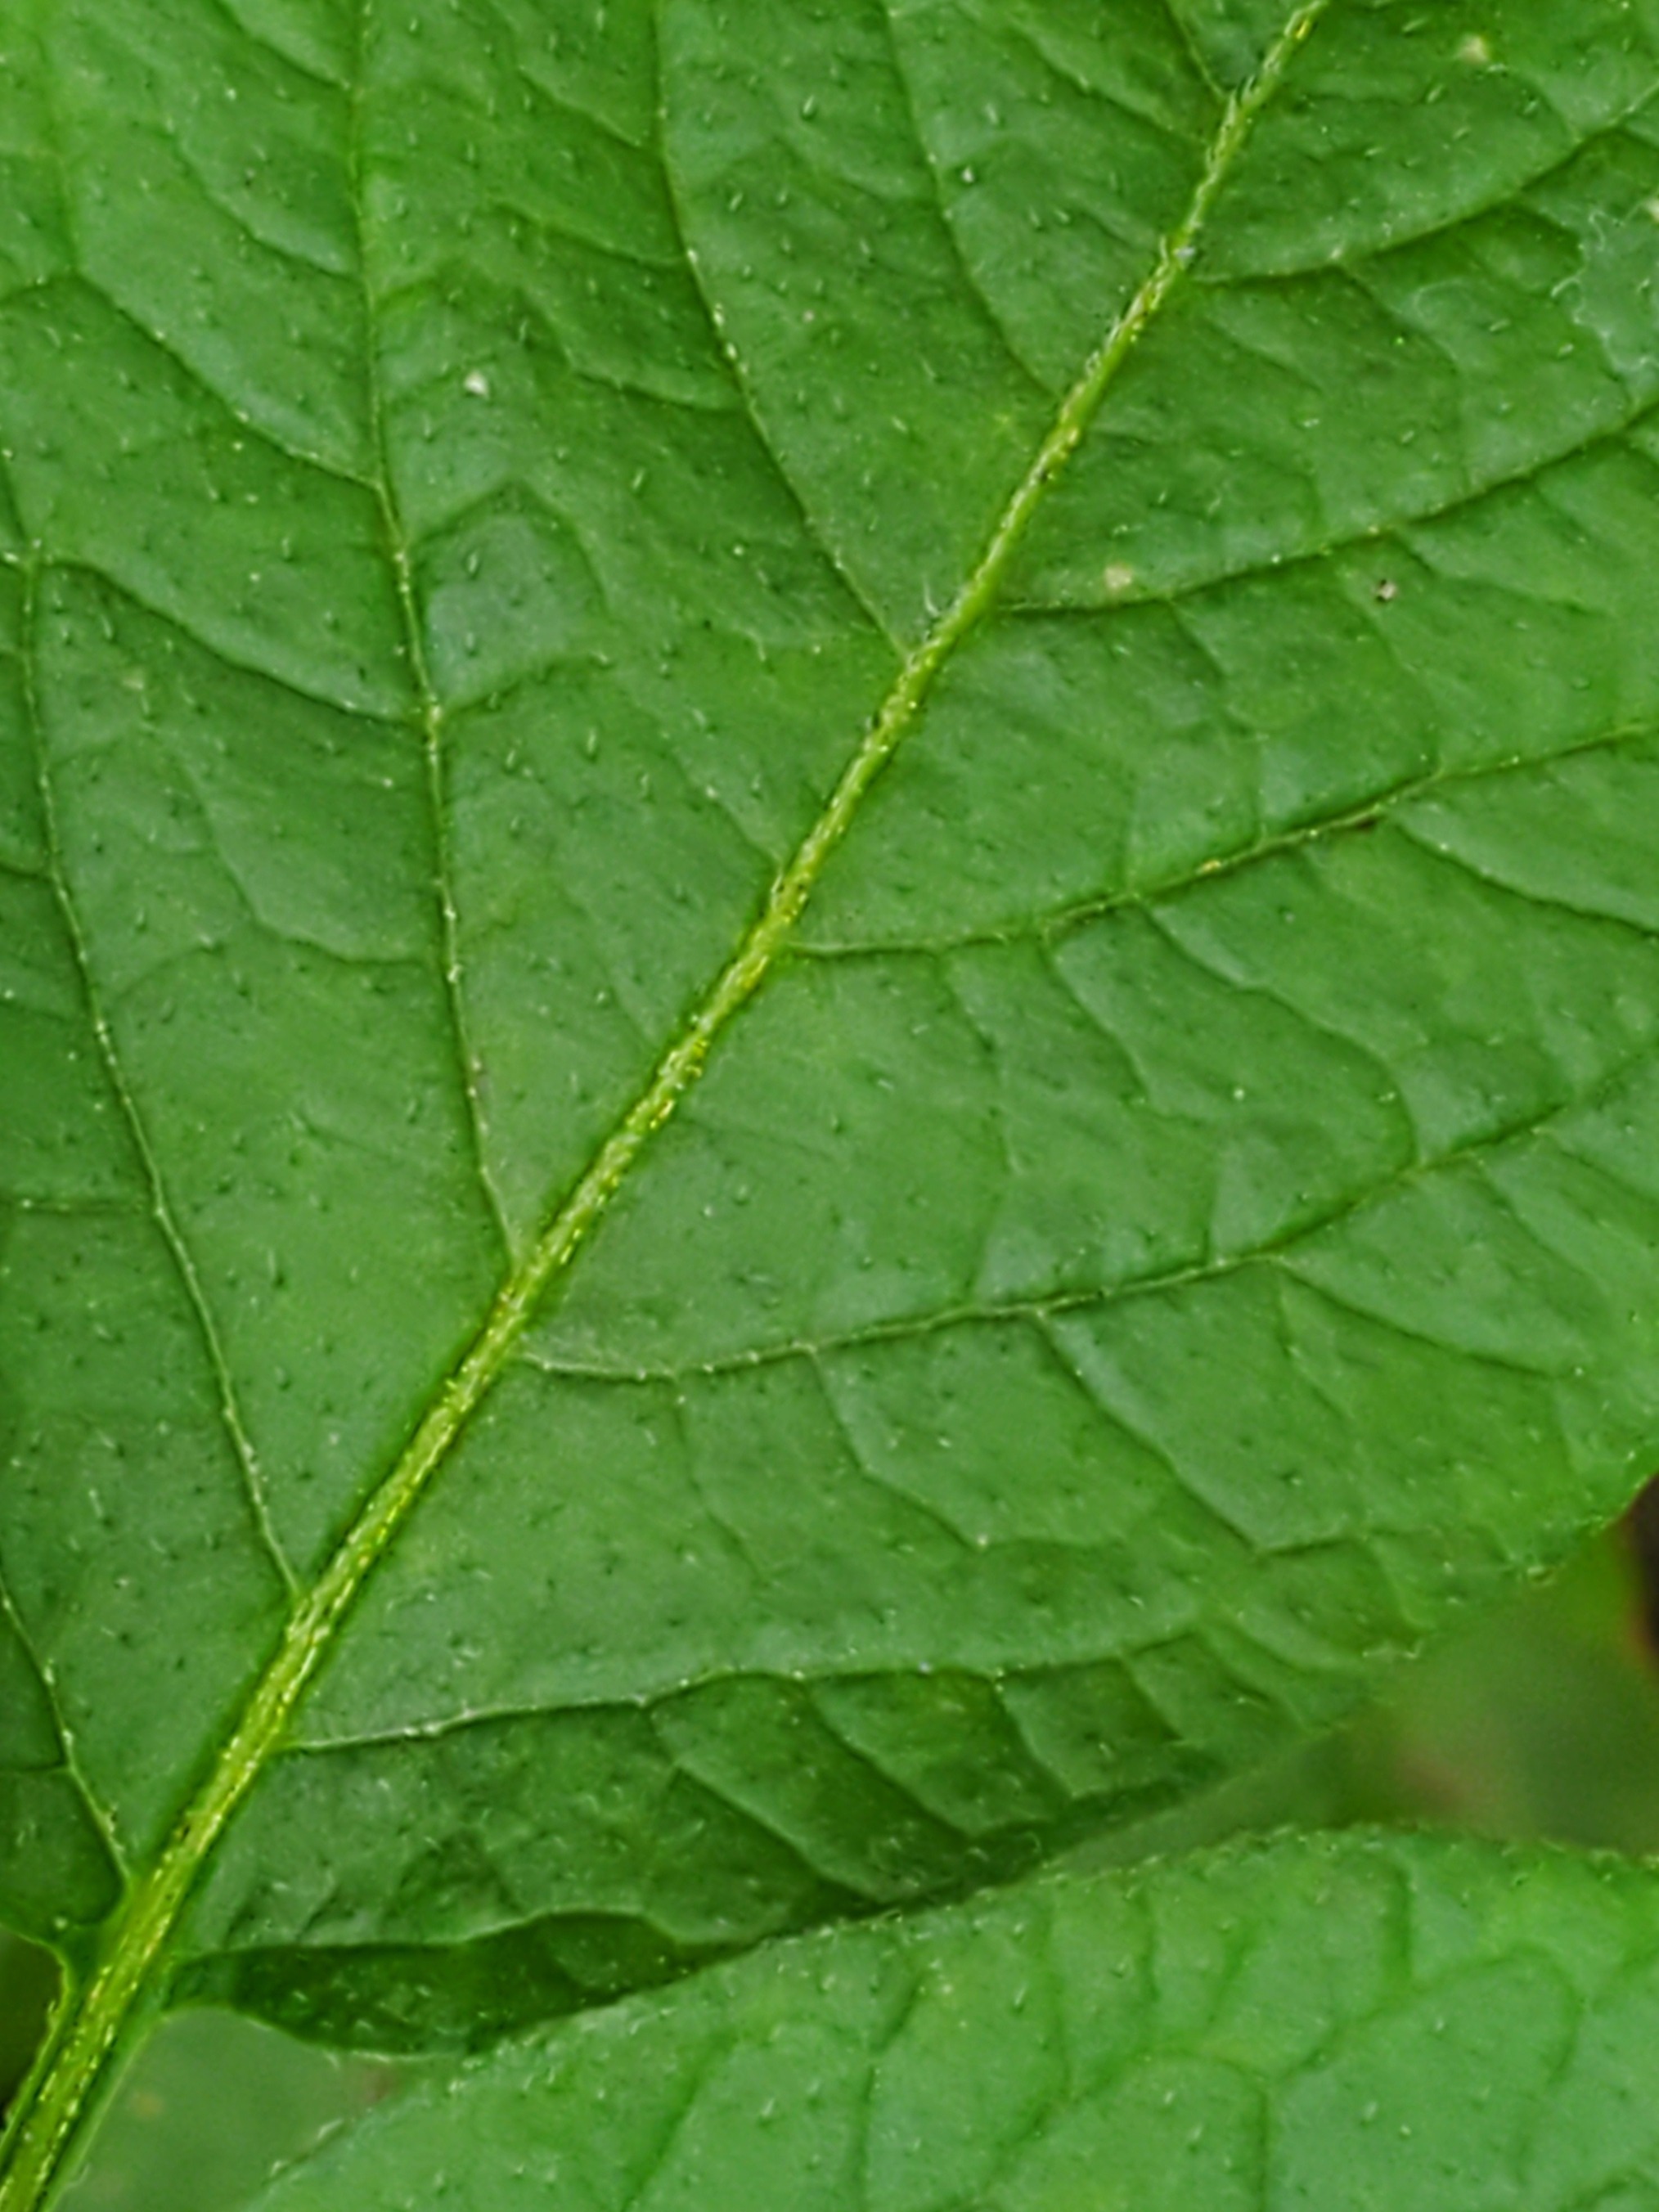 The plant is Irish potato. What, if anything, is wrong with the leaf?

healthy
